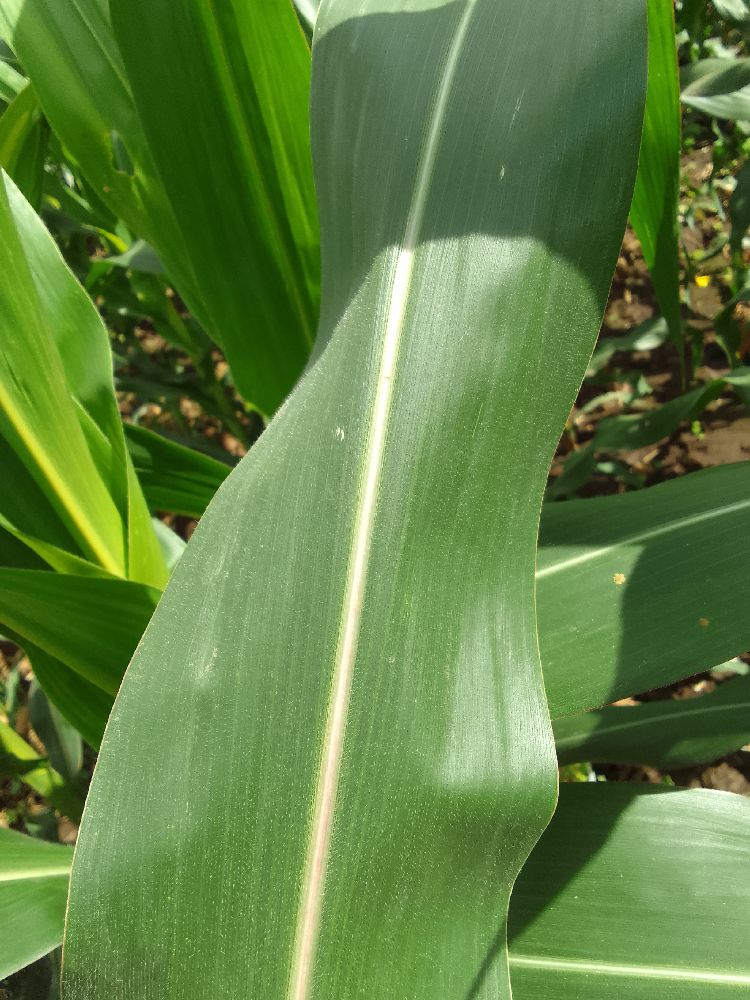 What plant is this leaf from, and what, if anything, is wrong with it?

maize, healthy
